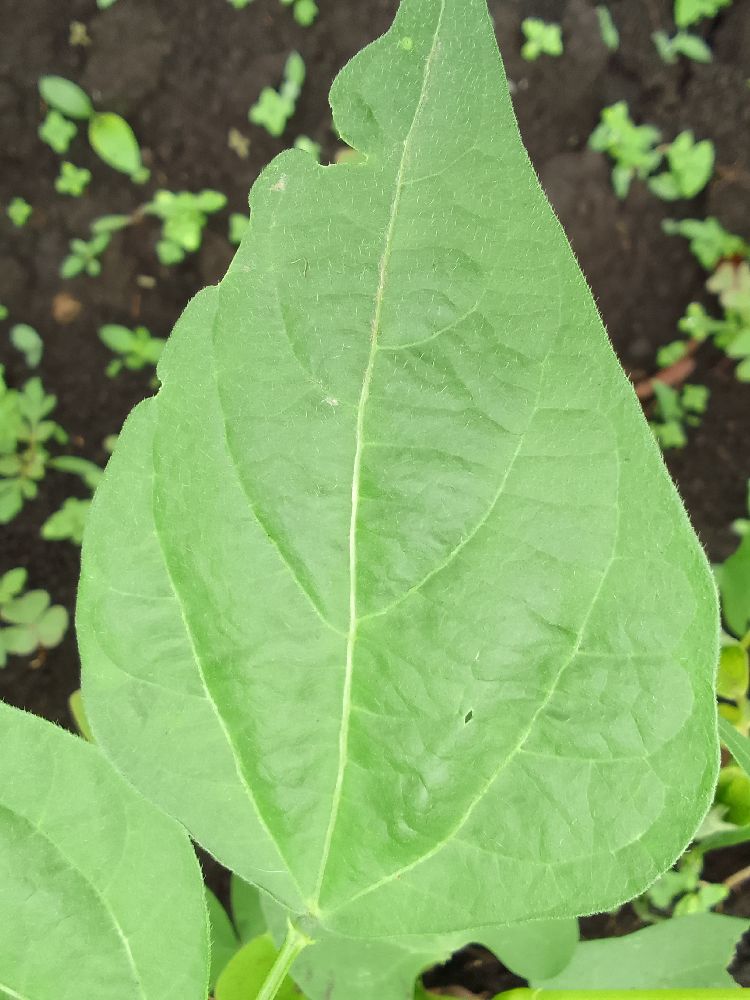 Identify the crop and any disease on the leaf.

common bean, healthy
